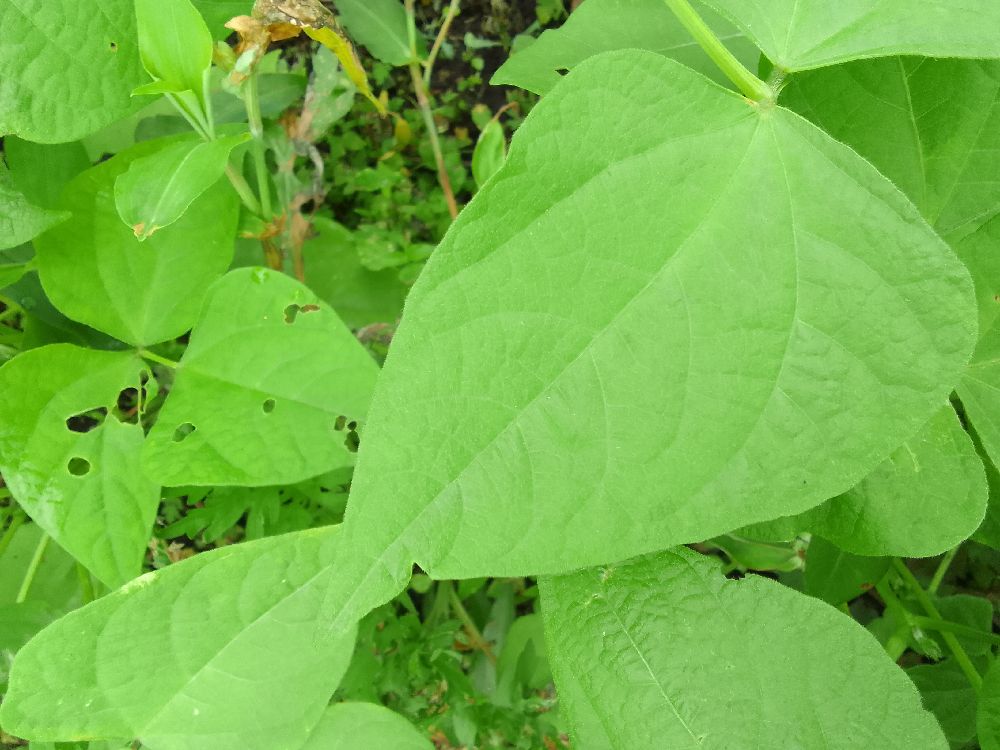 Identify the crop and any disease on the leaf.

common bean, healthy
